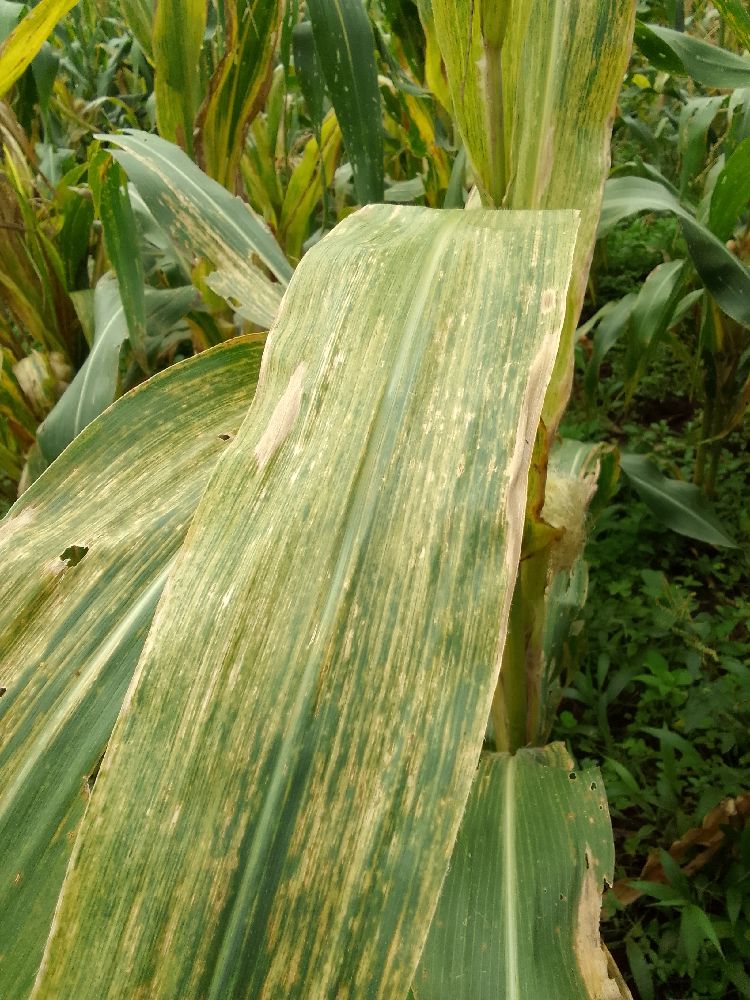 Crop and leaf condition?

maize, maize lethal necrosis
